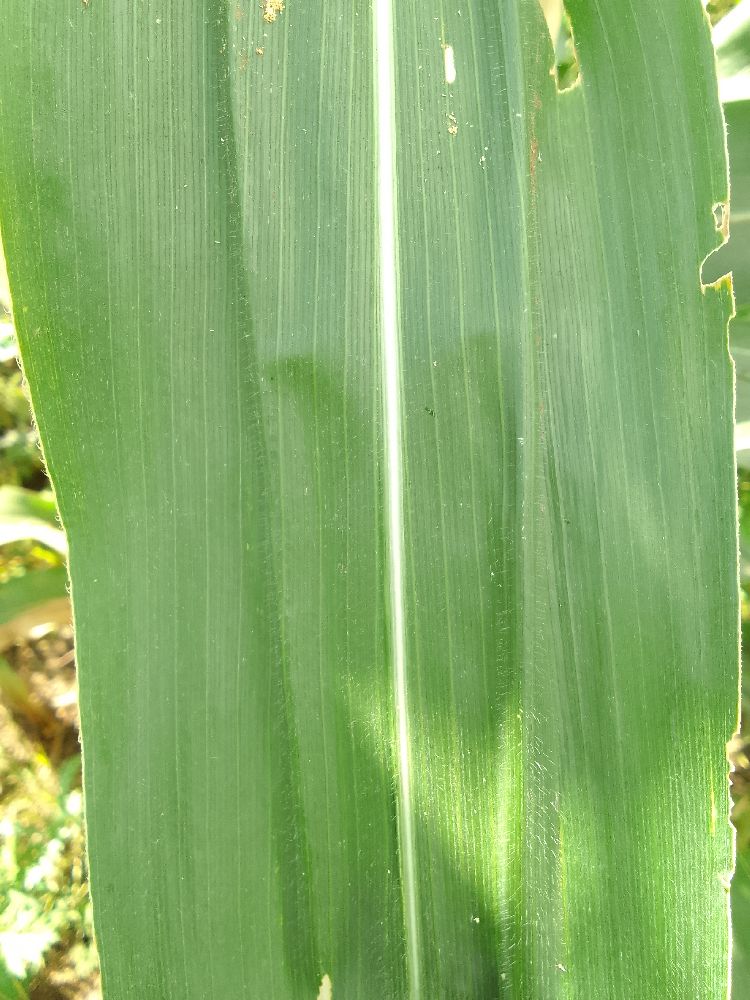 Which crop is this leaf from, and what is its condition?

maize, healthy
